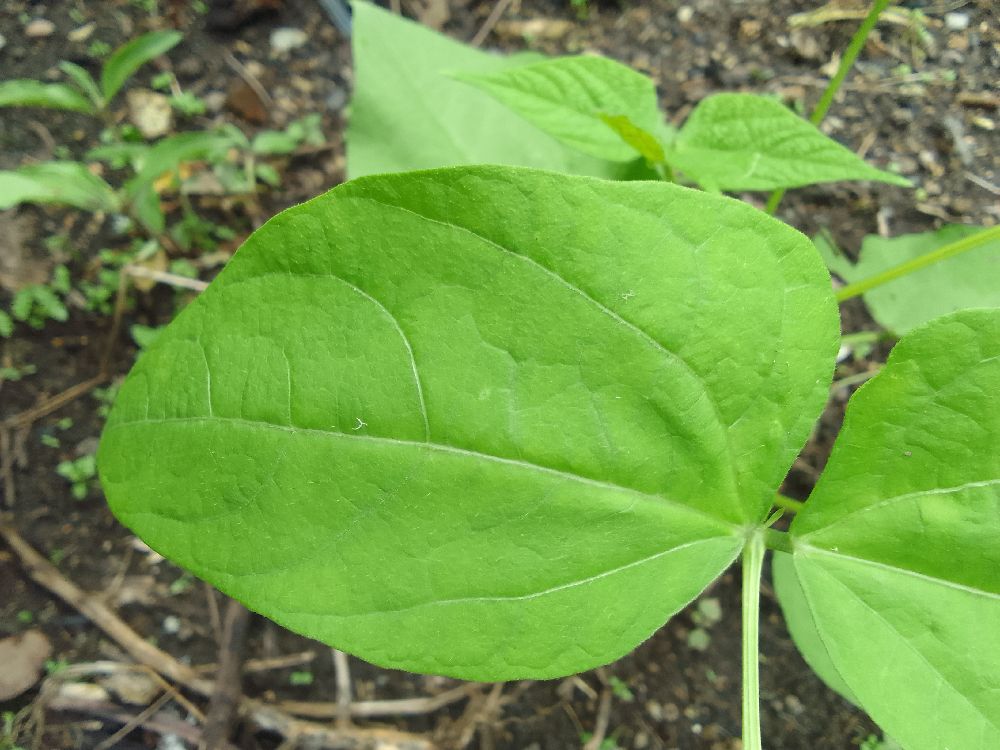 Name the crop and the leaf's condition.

common bean, healthy
